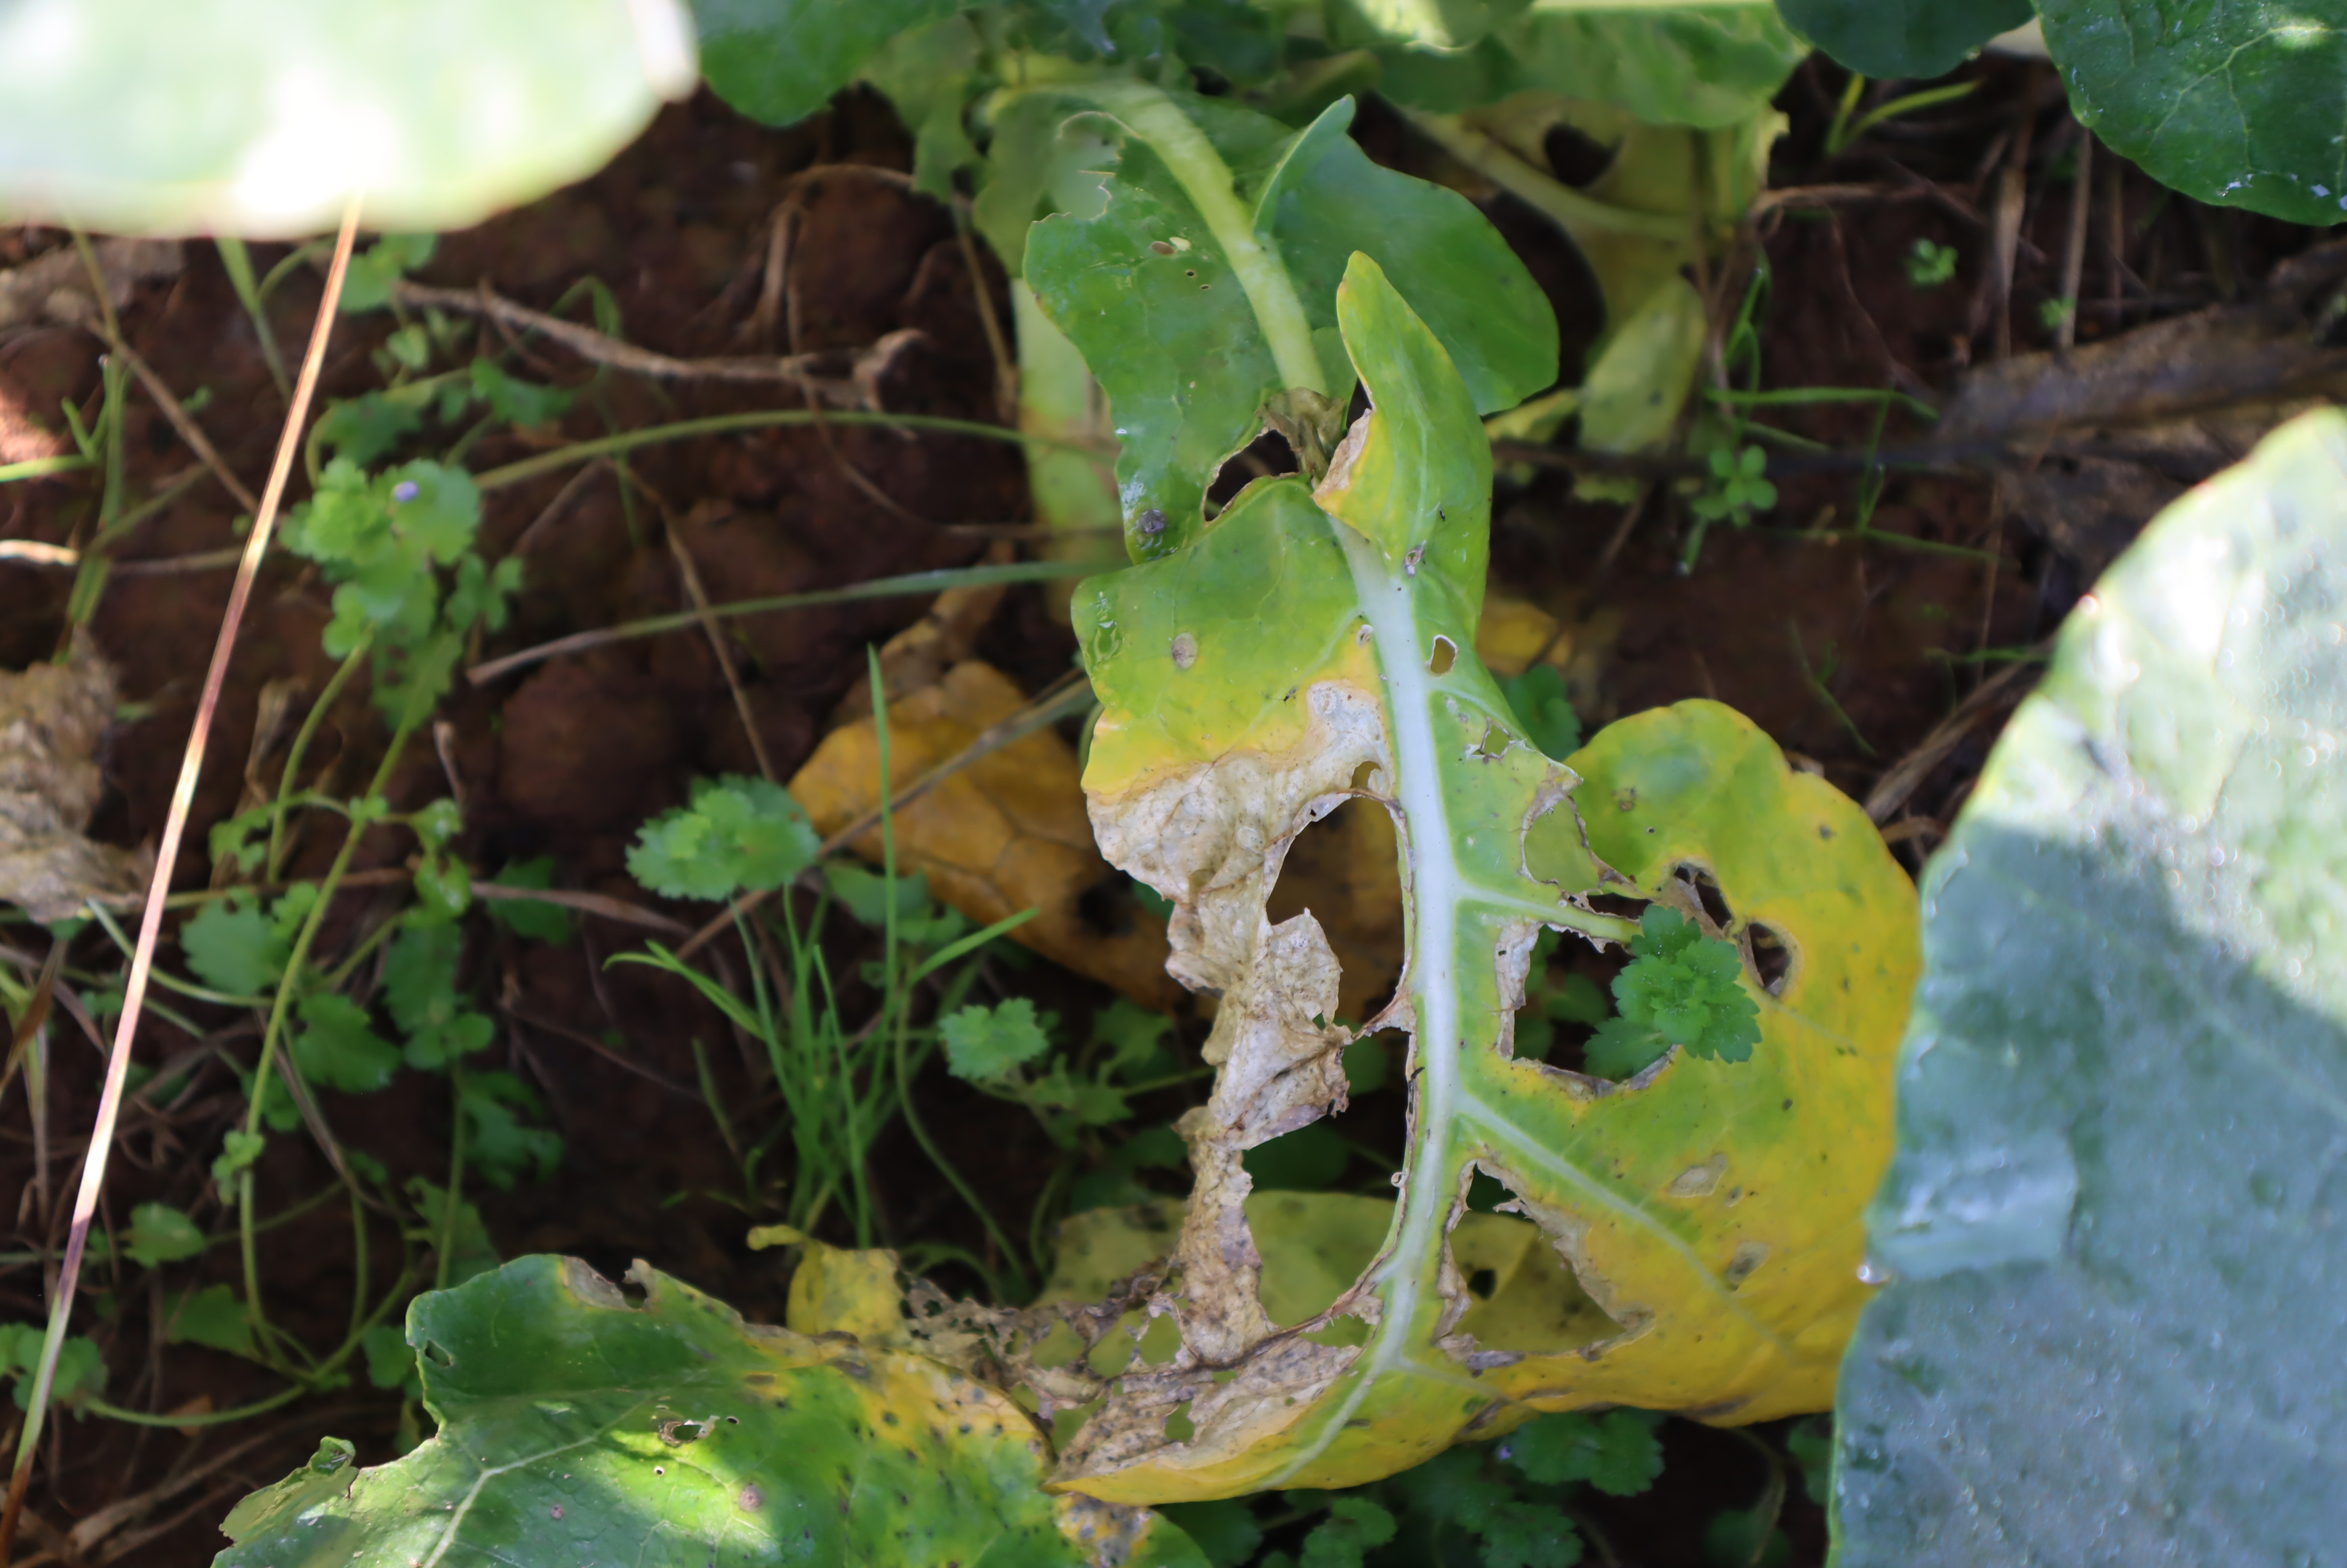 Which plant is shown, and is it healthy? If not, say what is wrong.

chard, phytophagous
